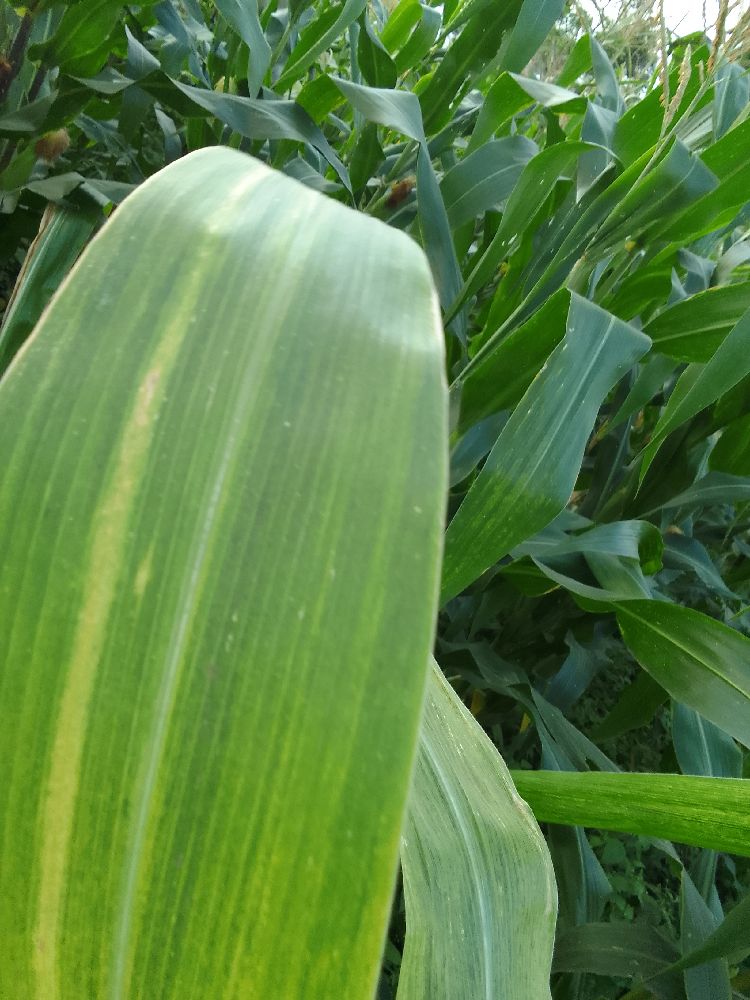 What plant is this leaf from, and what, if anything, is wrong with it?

maize, maize lethal necrosis
